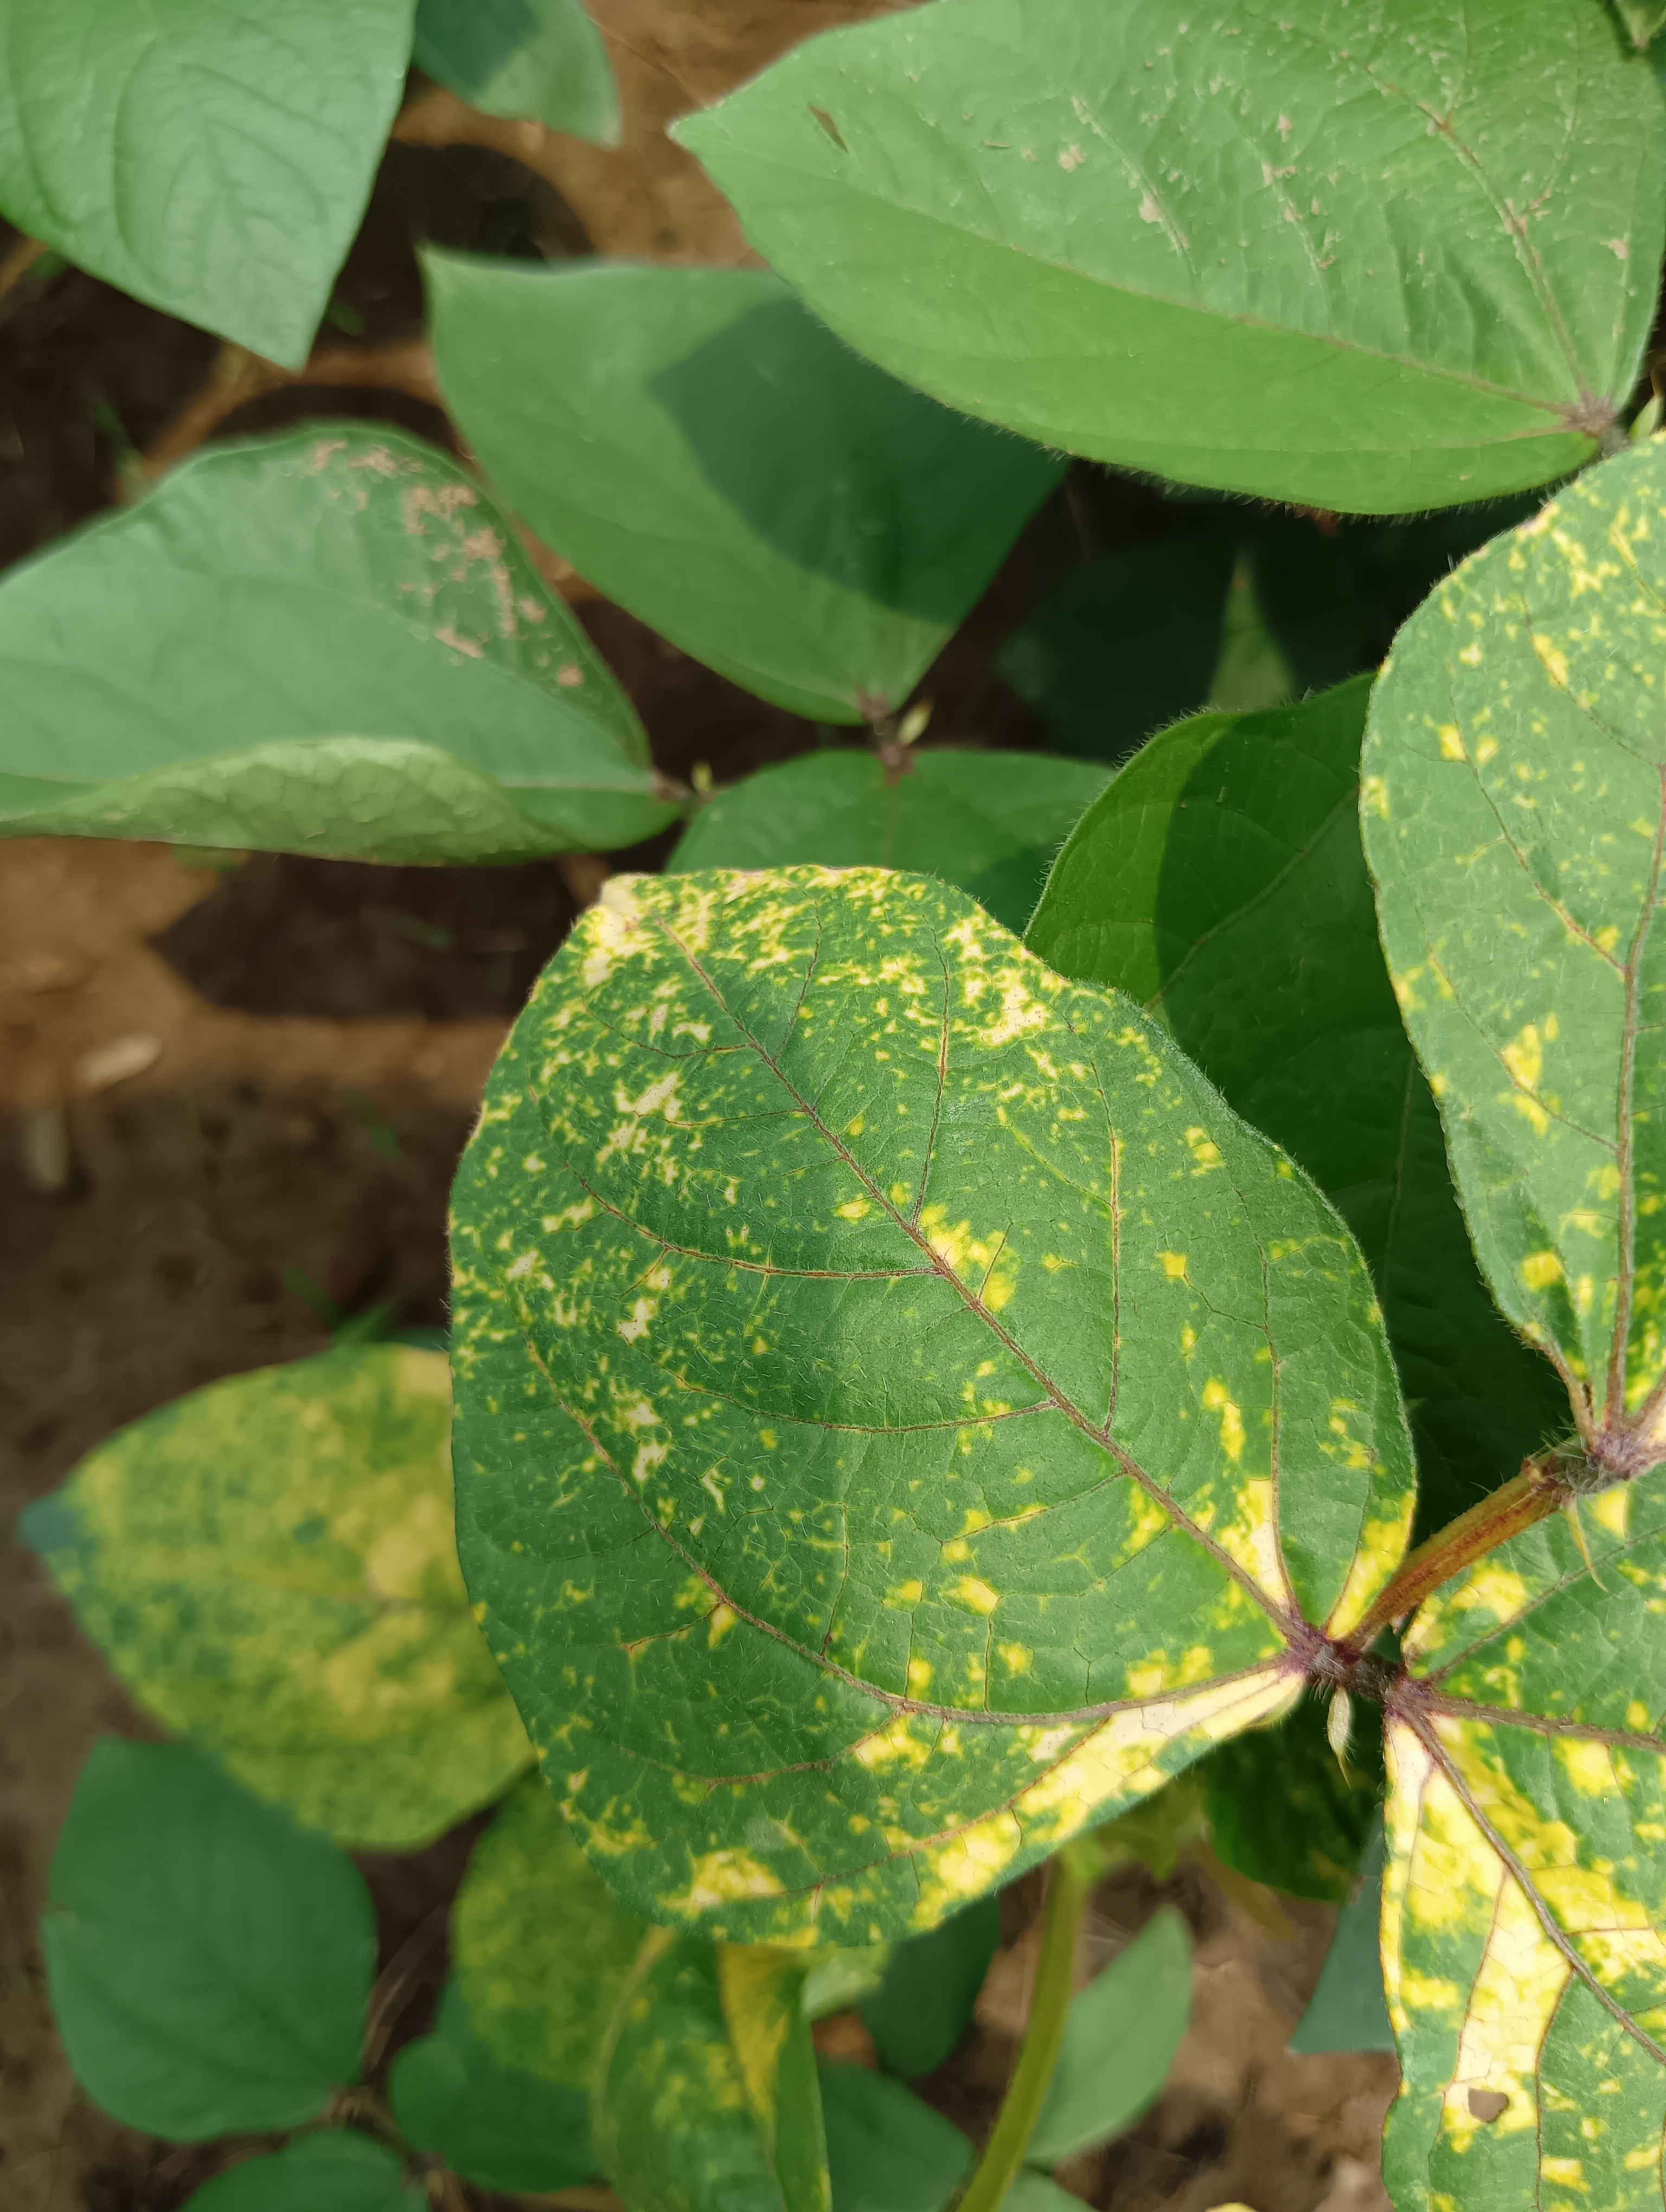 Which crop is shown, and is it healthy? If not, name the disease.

mungbean, yellow mosaic
